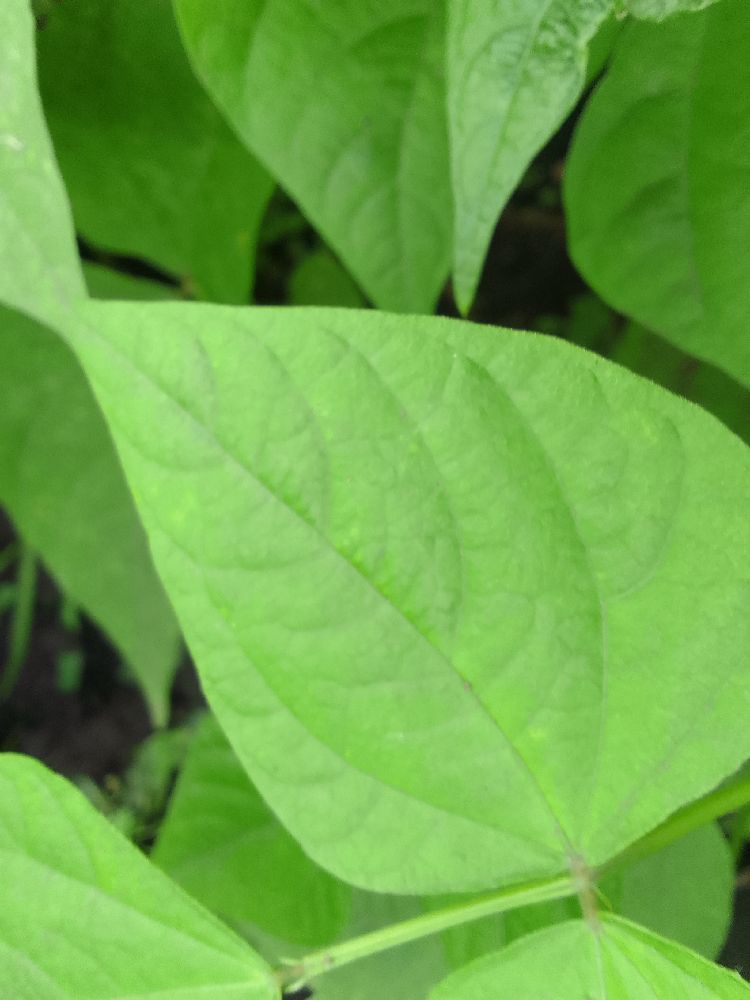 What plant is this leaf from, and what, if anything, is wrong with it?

common bean, healthy
